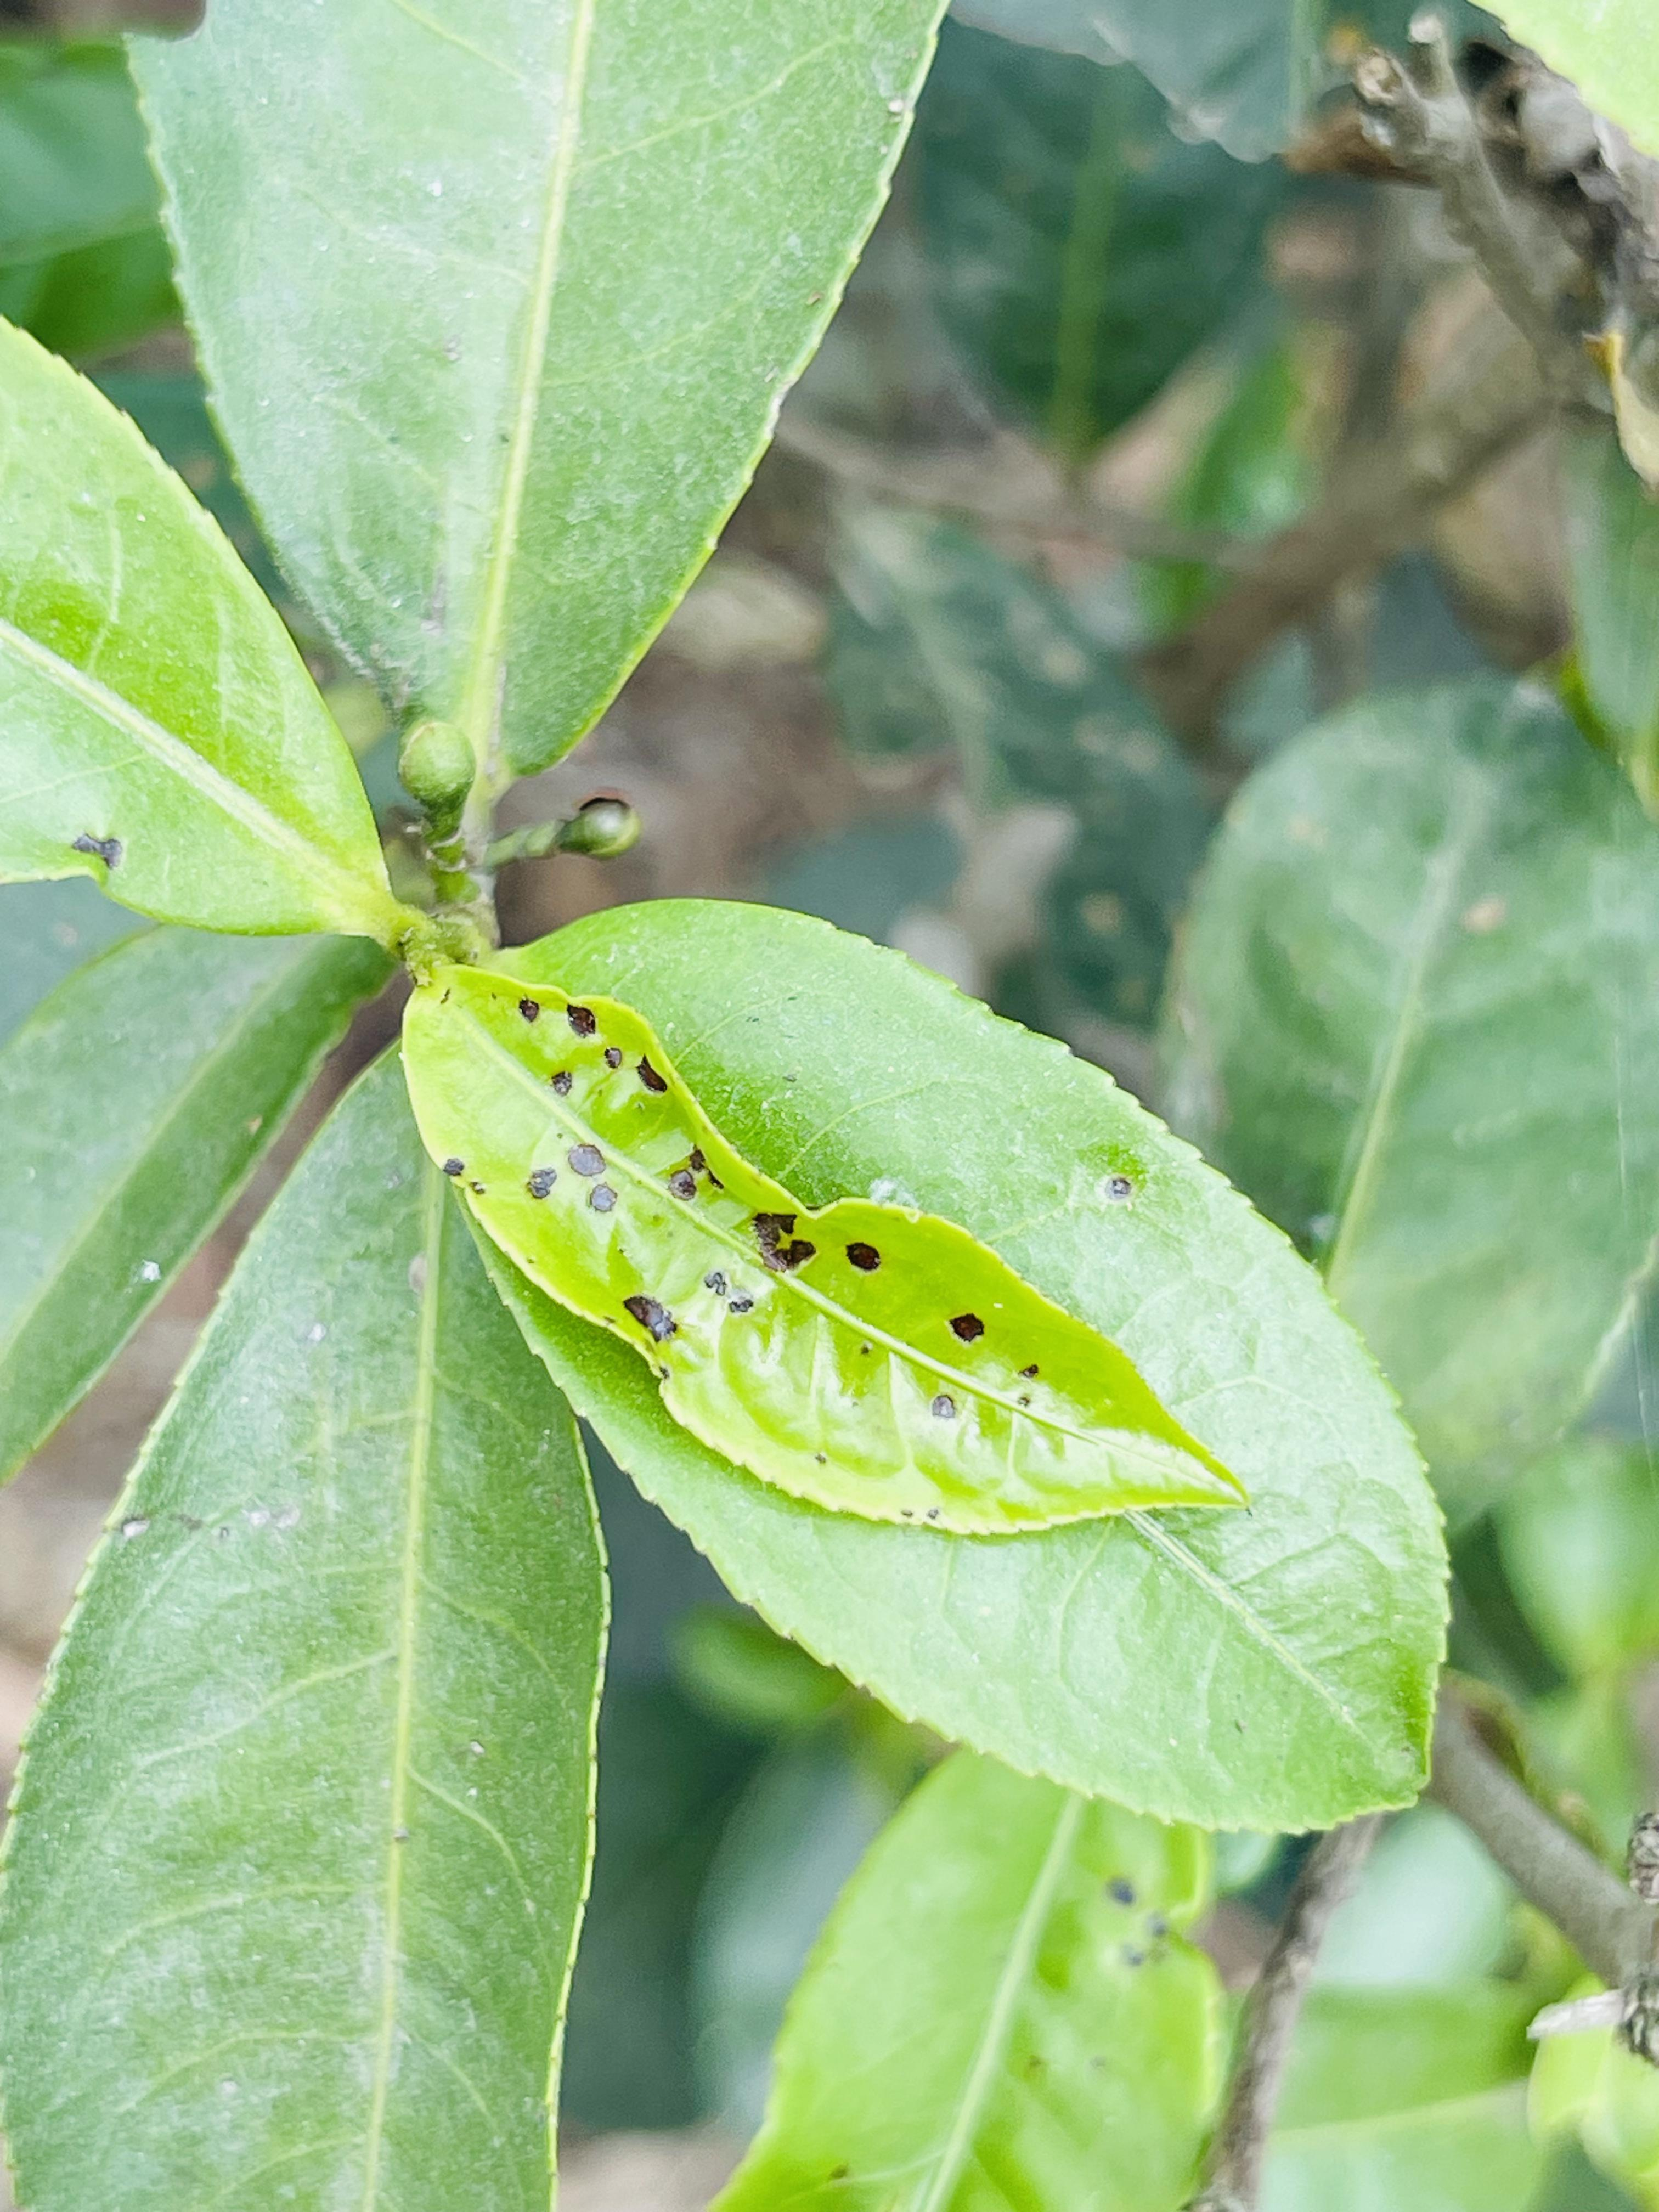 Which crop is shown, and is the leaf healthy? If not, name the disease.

tea, helopeltis
